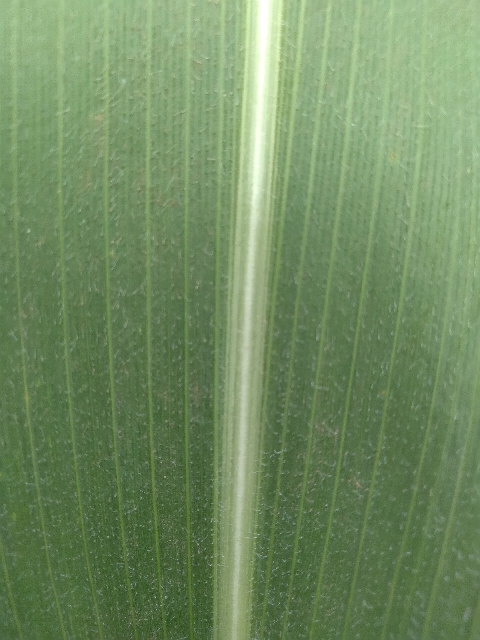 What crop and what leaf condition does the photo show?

maize, healthy
